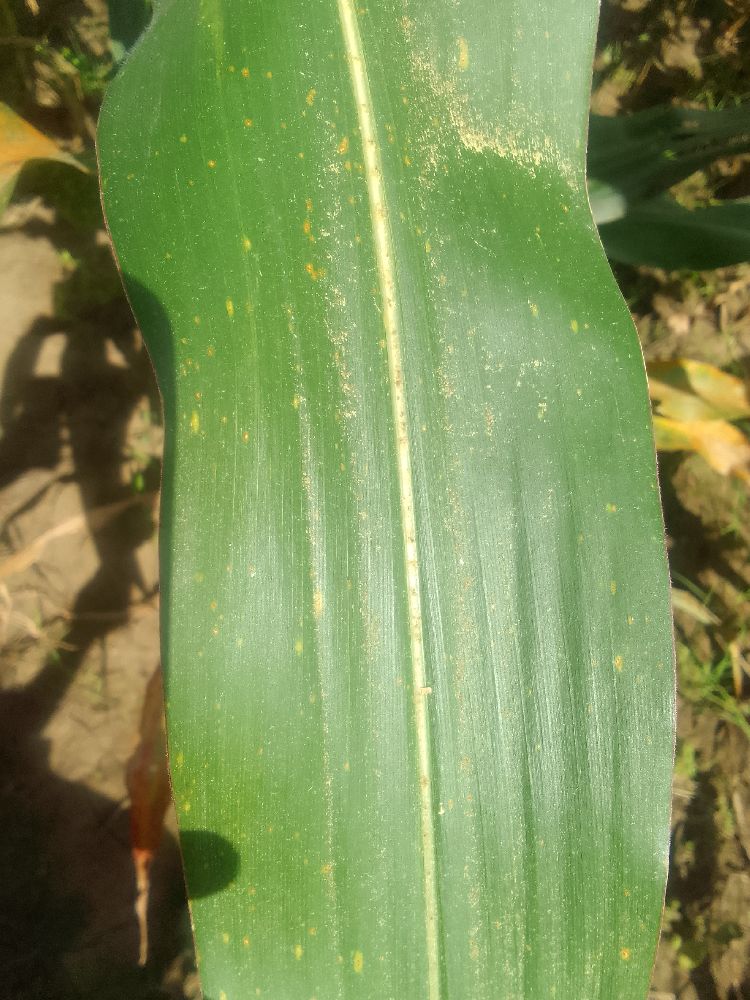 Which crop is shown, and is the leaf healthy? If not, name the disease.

maize, healthy
